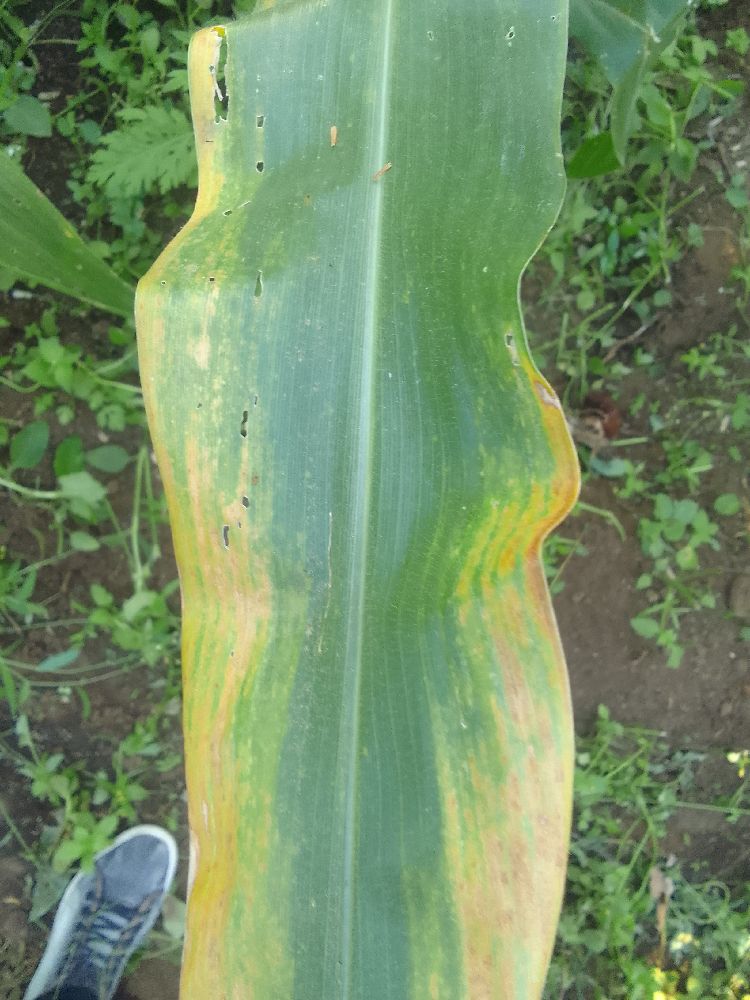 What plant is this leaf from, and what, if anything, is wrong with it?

maize, maize lethal necrosis
